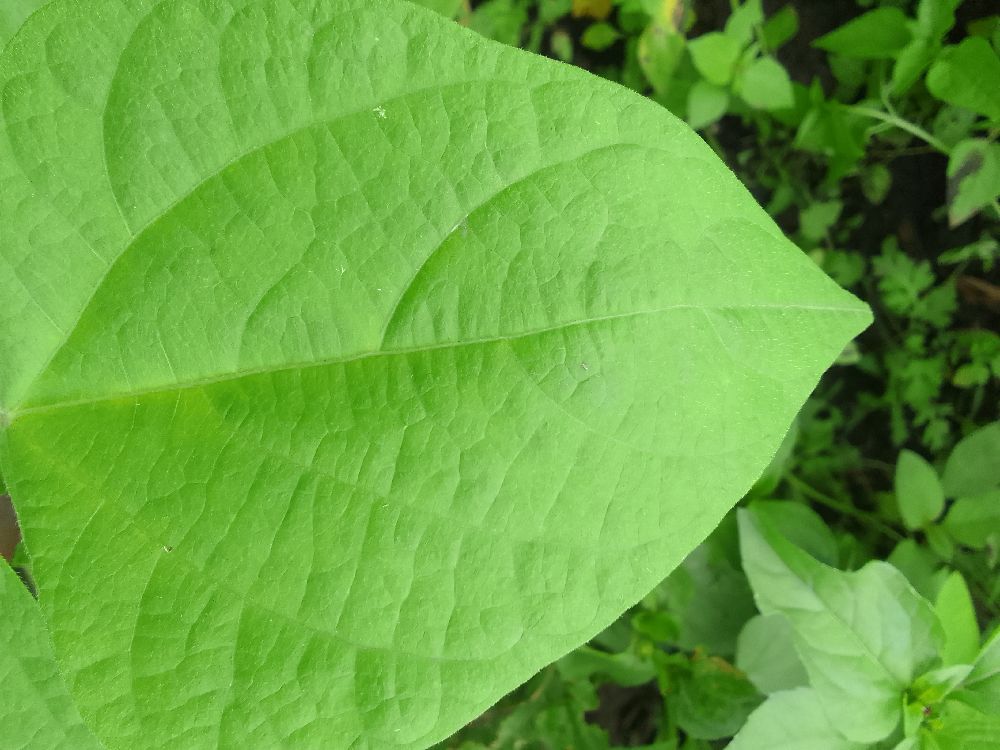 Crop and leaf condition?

common bean, healthy
